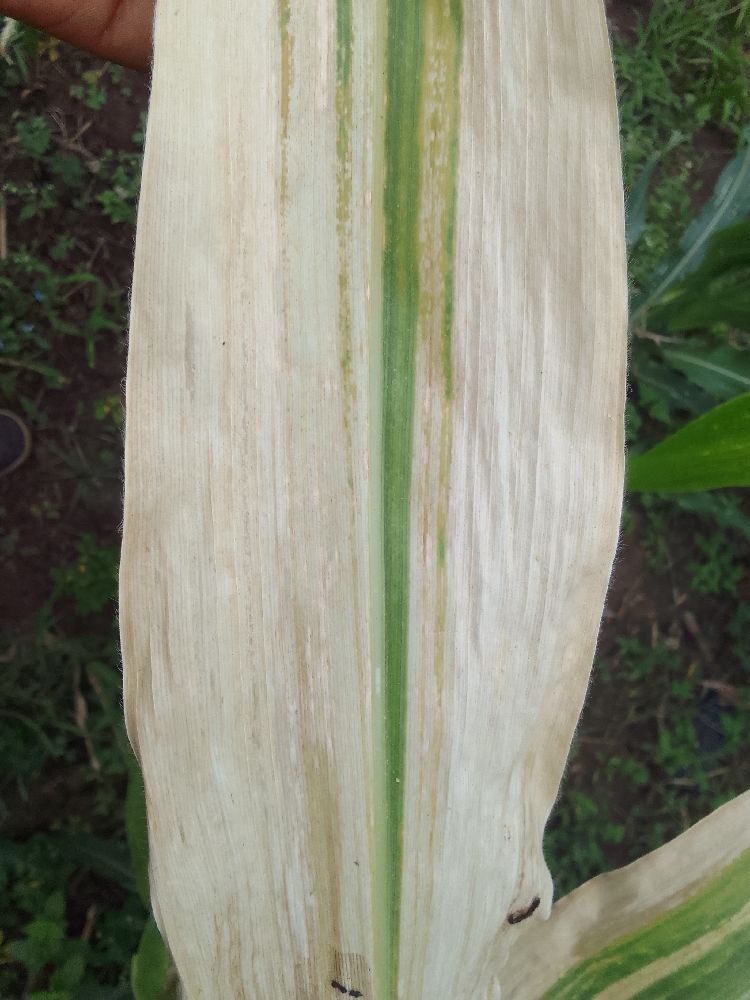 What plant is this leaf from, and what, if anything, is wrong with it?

maize, maize lethal necrosis
